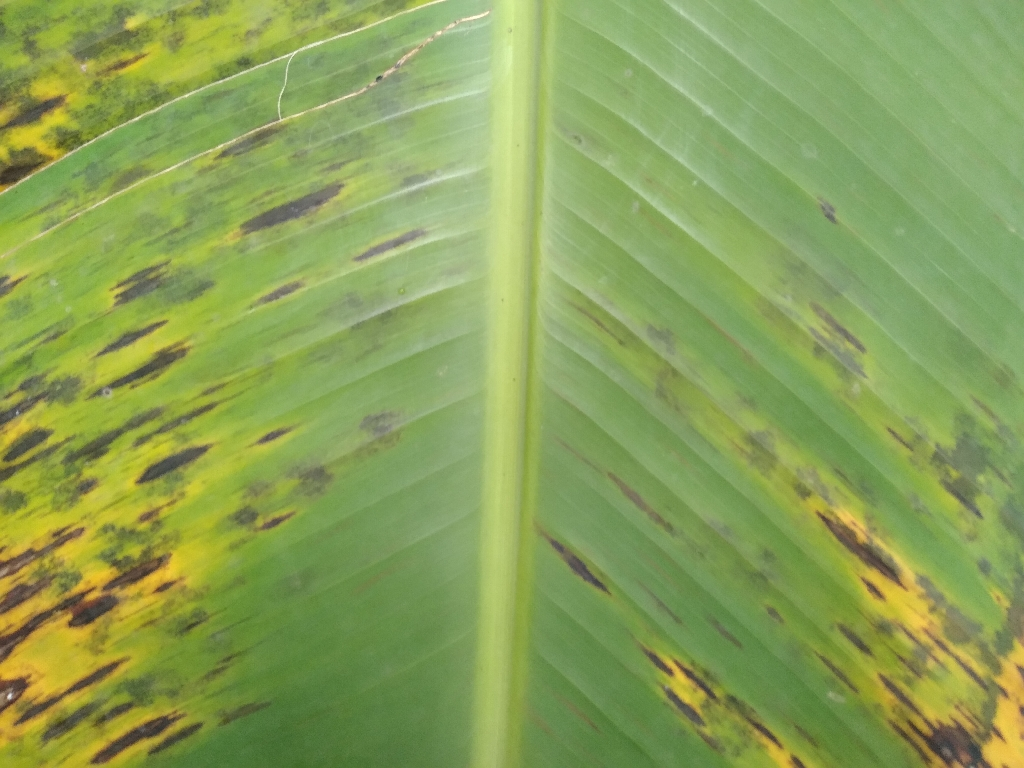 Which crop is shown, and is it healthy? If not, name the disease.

banana, black sigatoka
